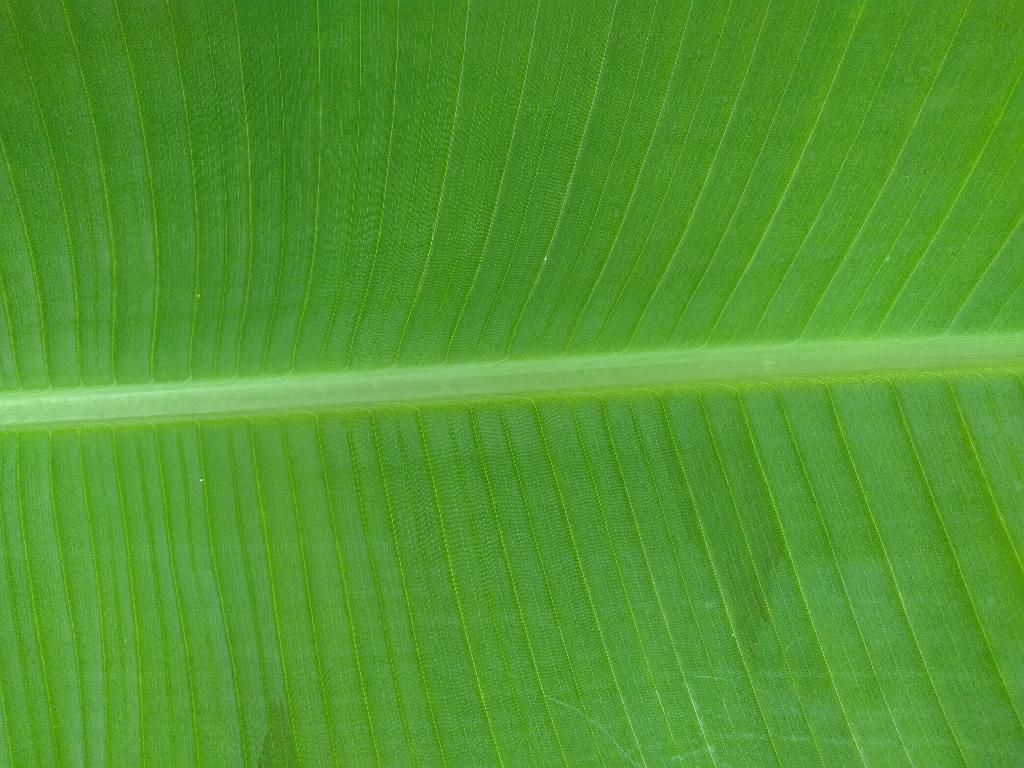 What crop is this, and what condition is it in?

banana, healthy
